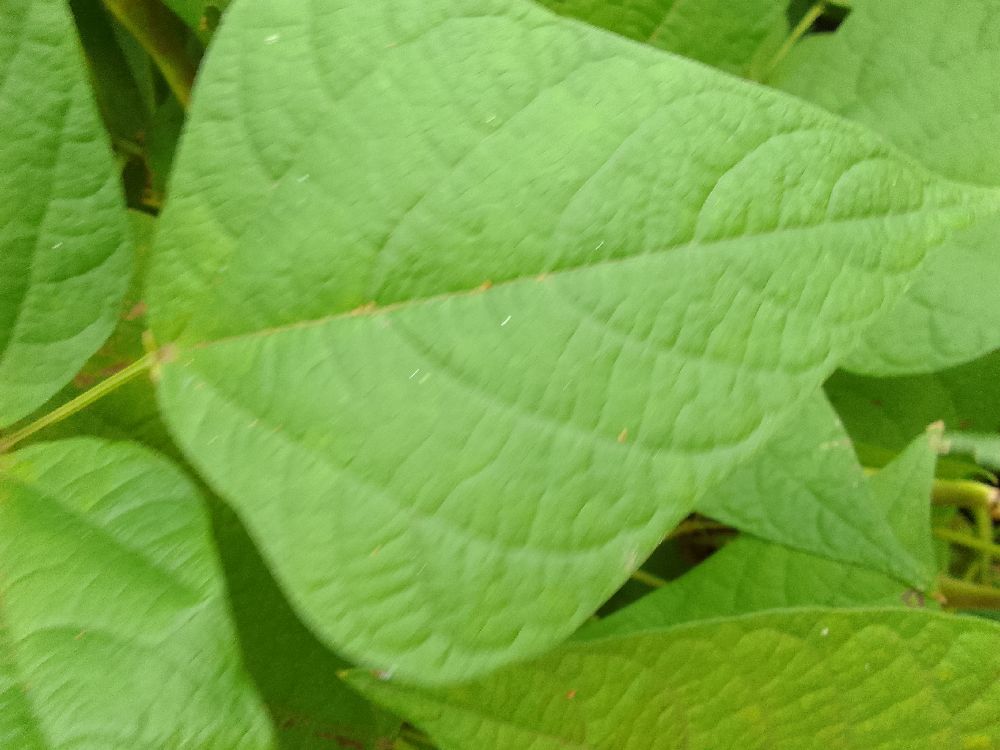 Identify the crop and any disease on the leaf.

common bean, healthy
